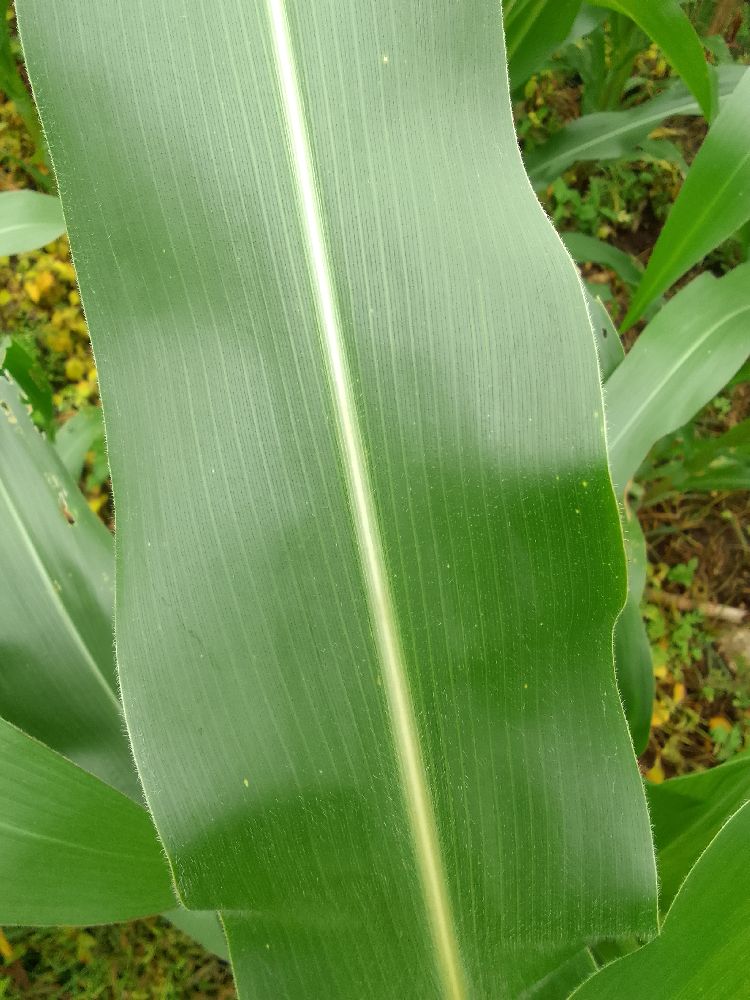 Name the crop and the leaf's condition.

maize, healthy
